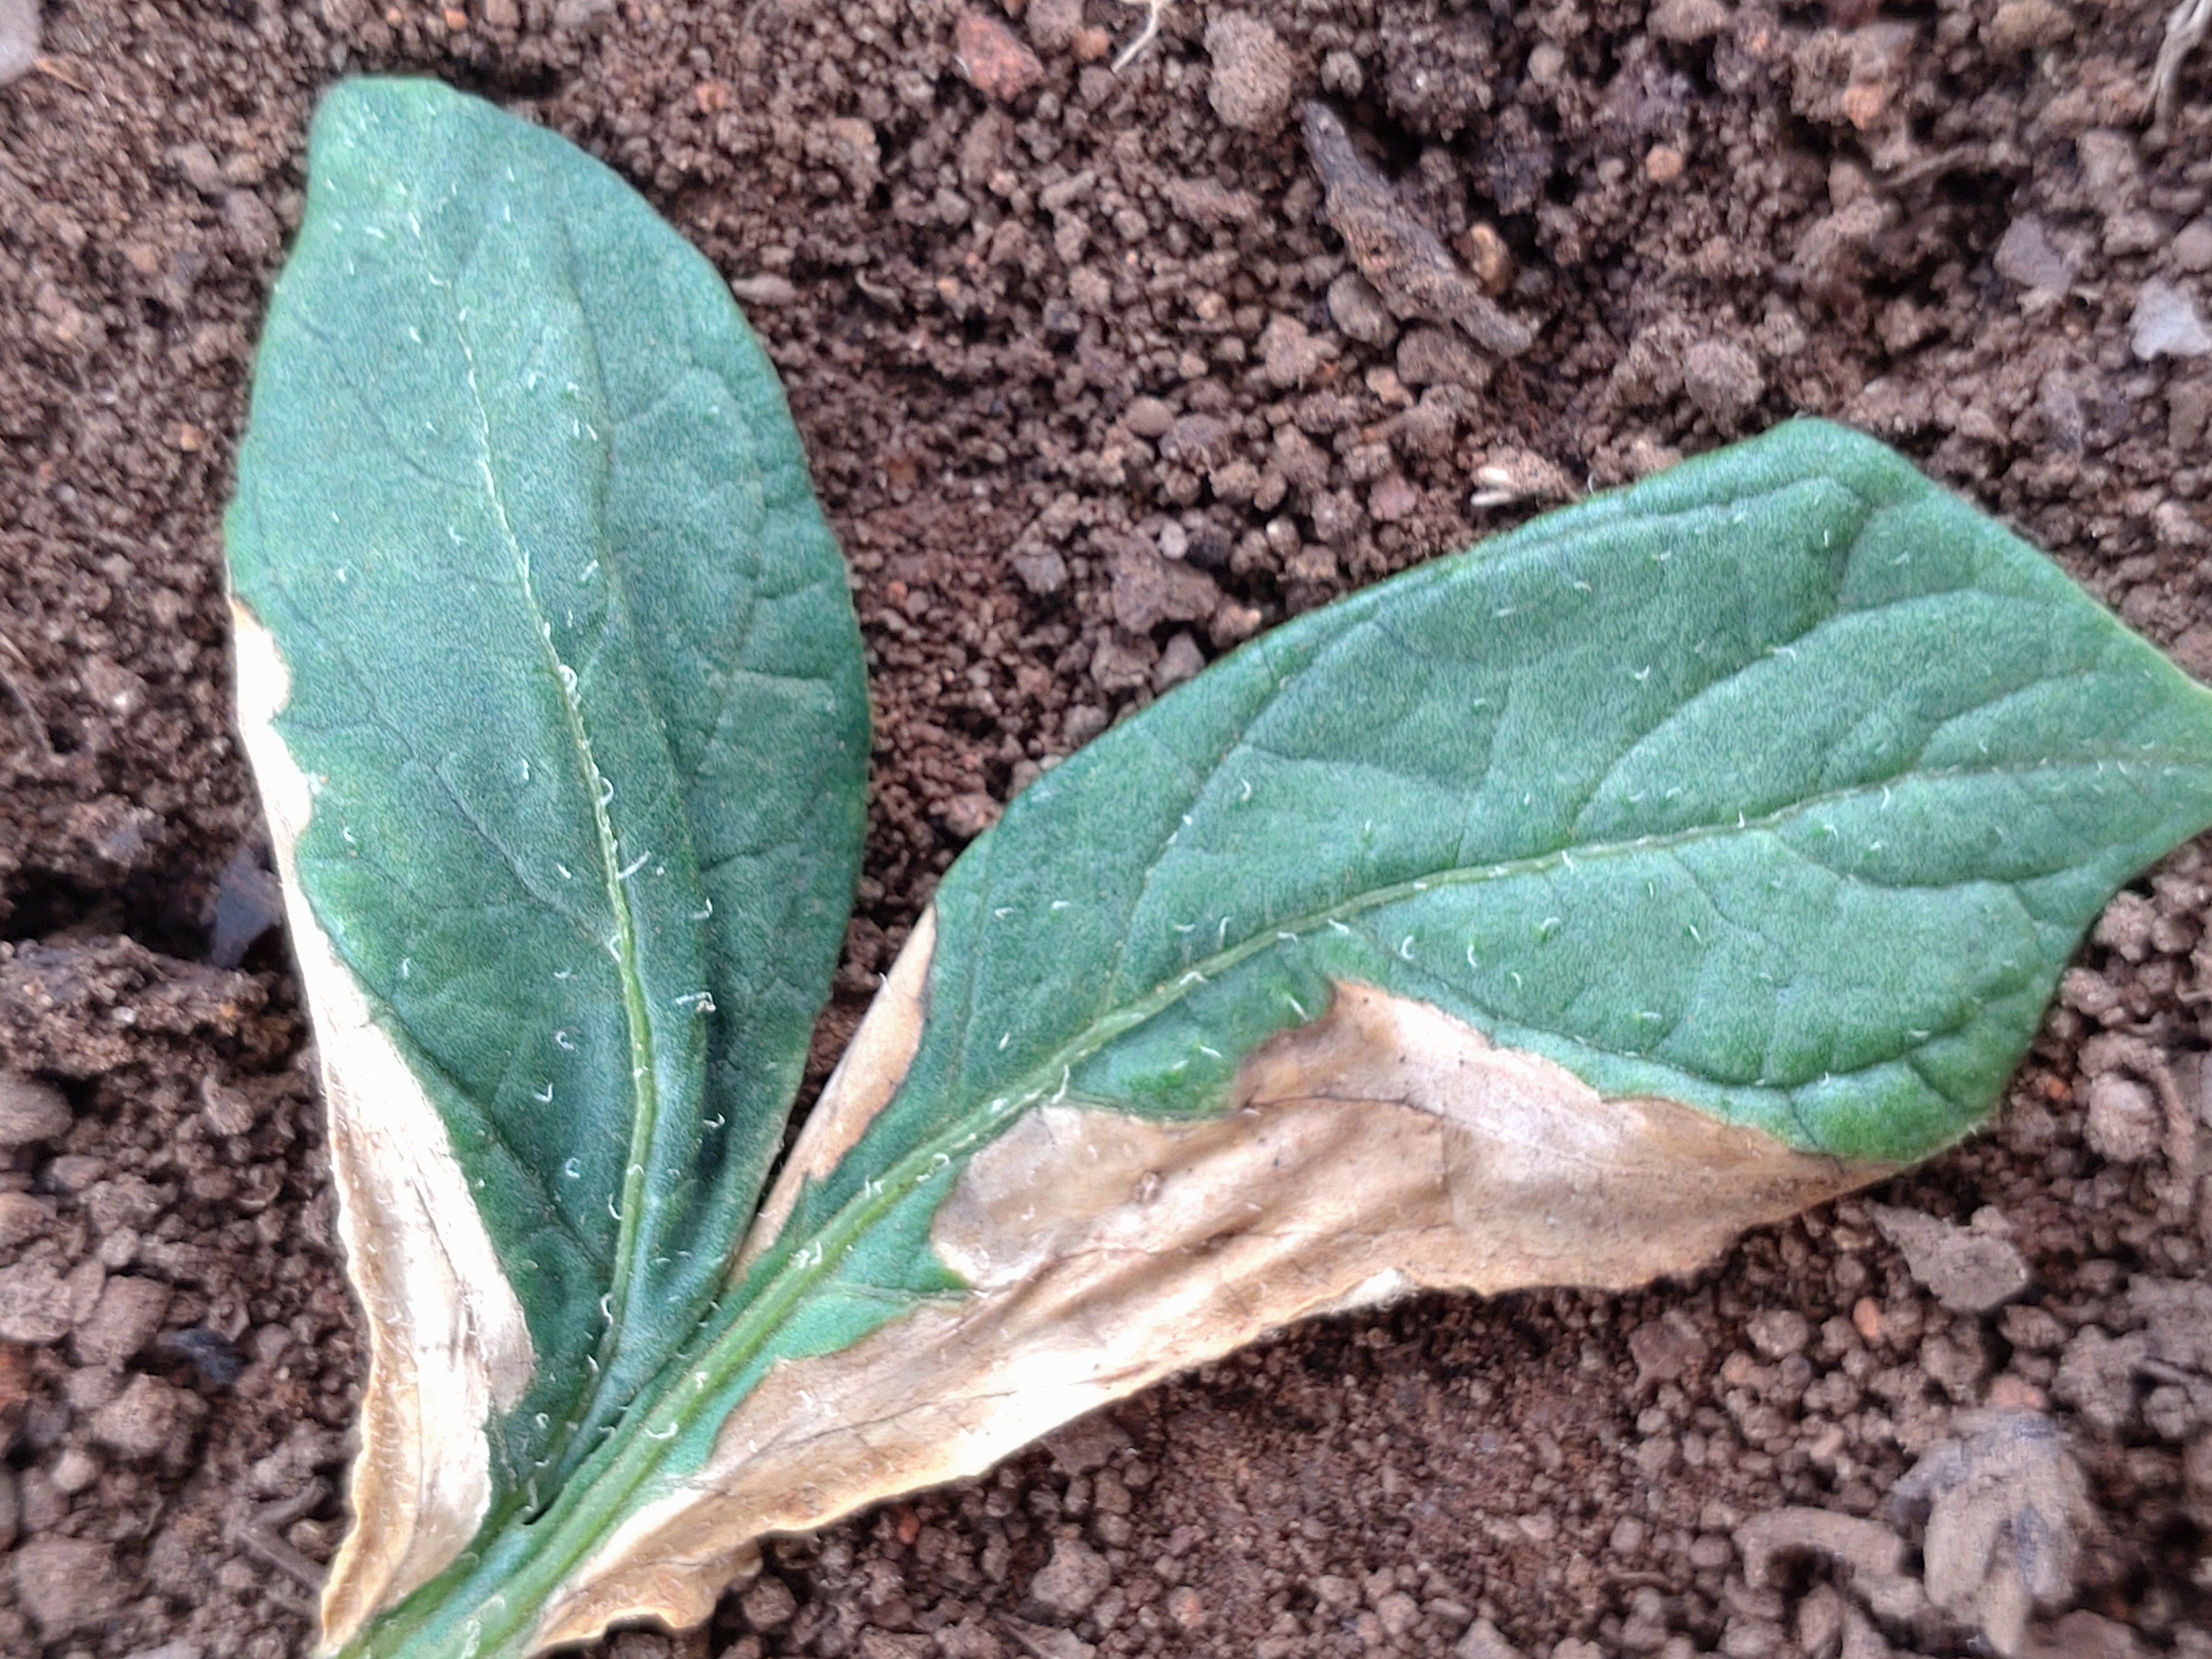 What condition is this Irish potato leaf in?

early blight
